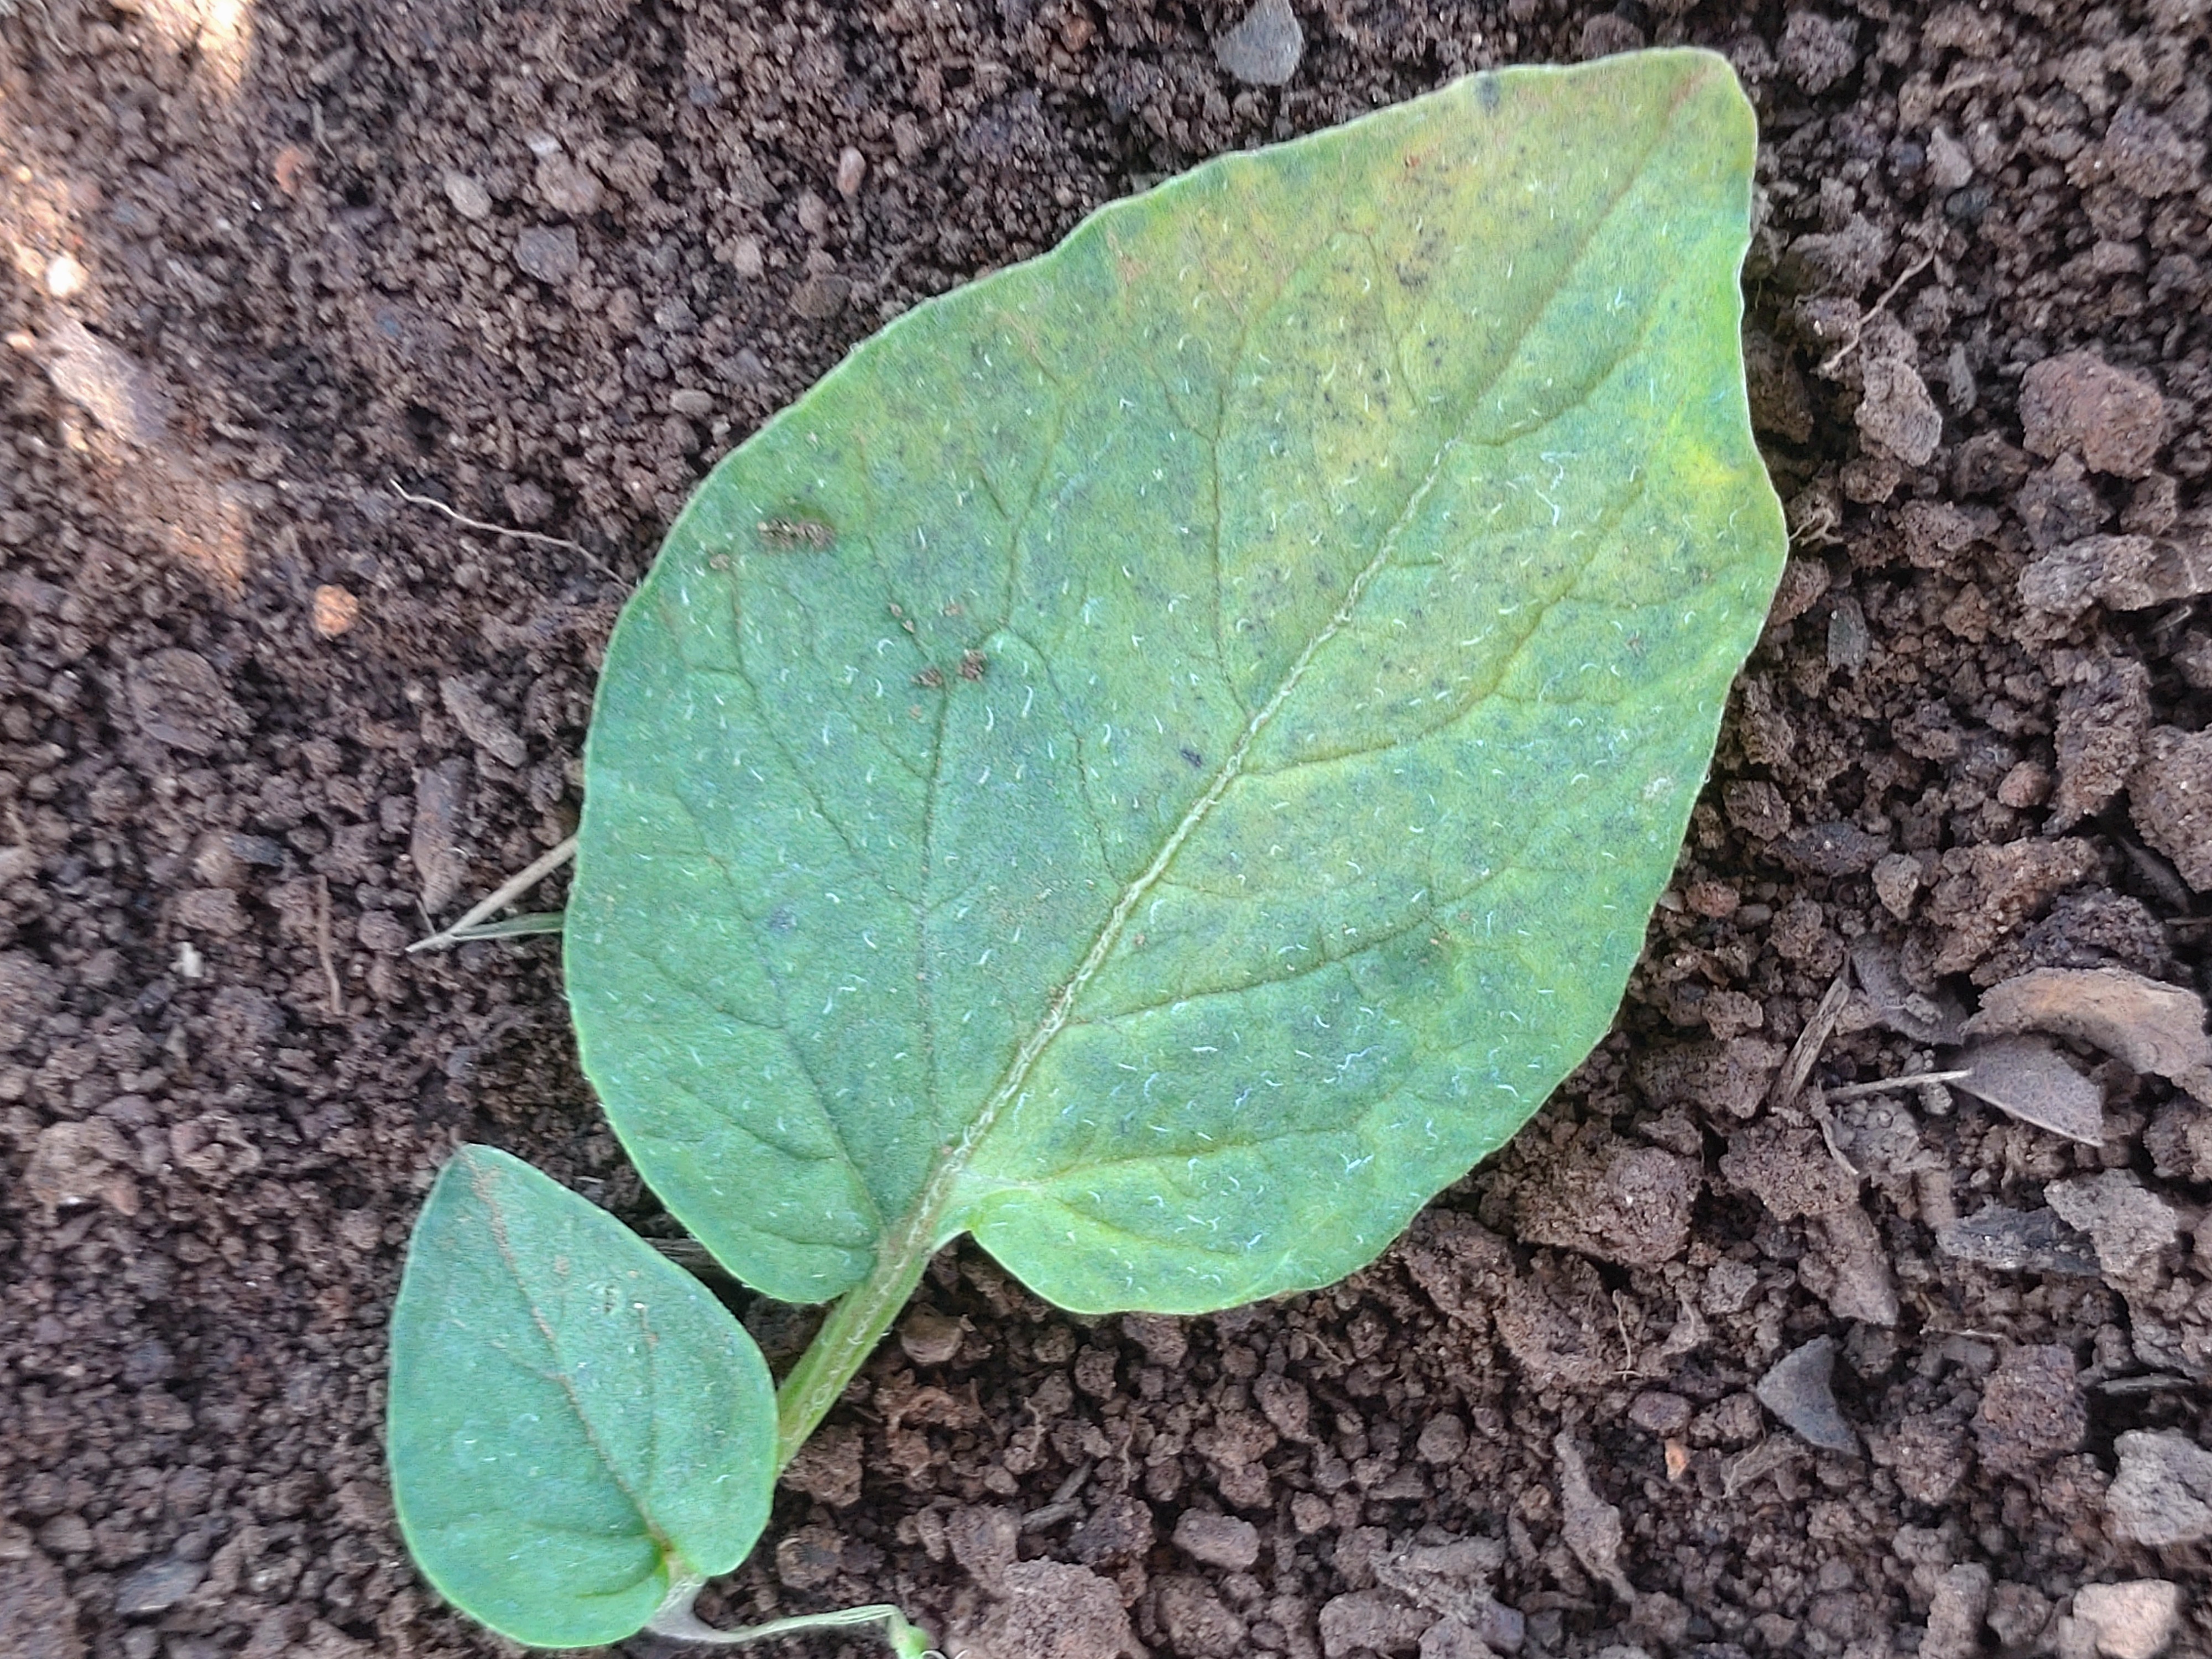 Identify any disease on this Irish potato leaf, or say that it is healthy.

late blight
